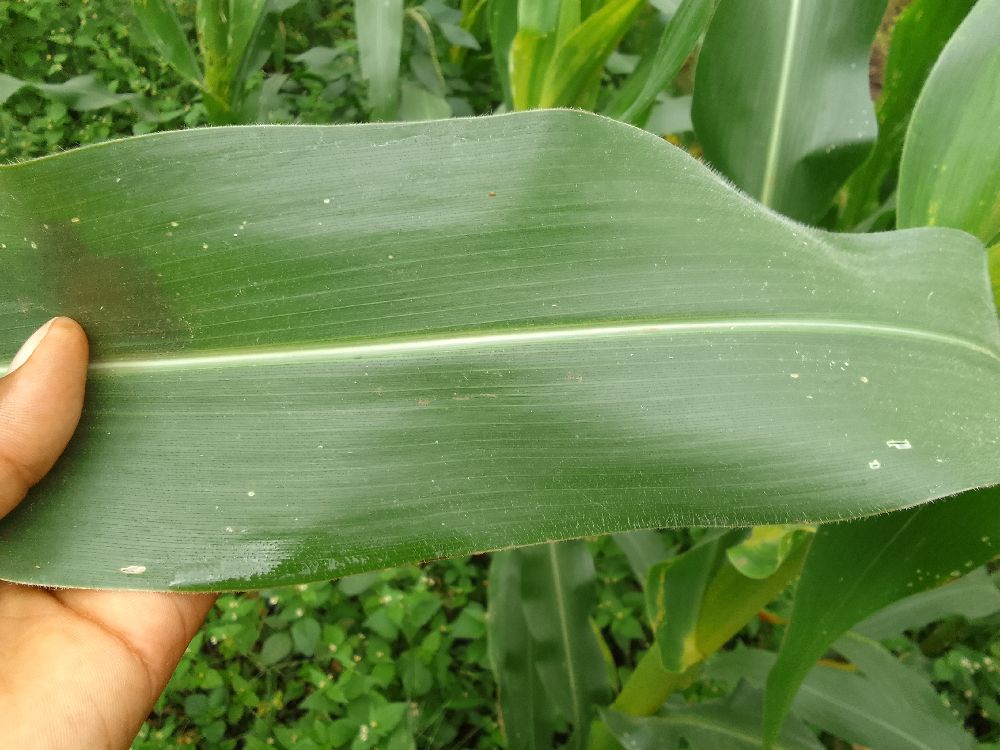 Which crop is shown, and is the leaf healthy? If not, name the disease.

maize, healthy
